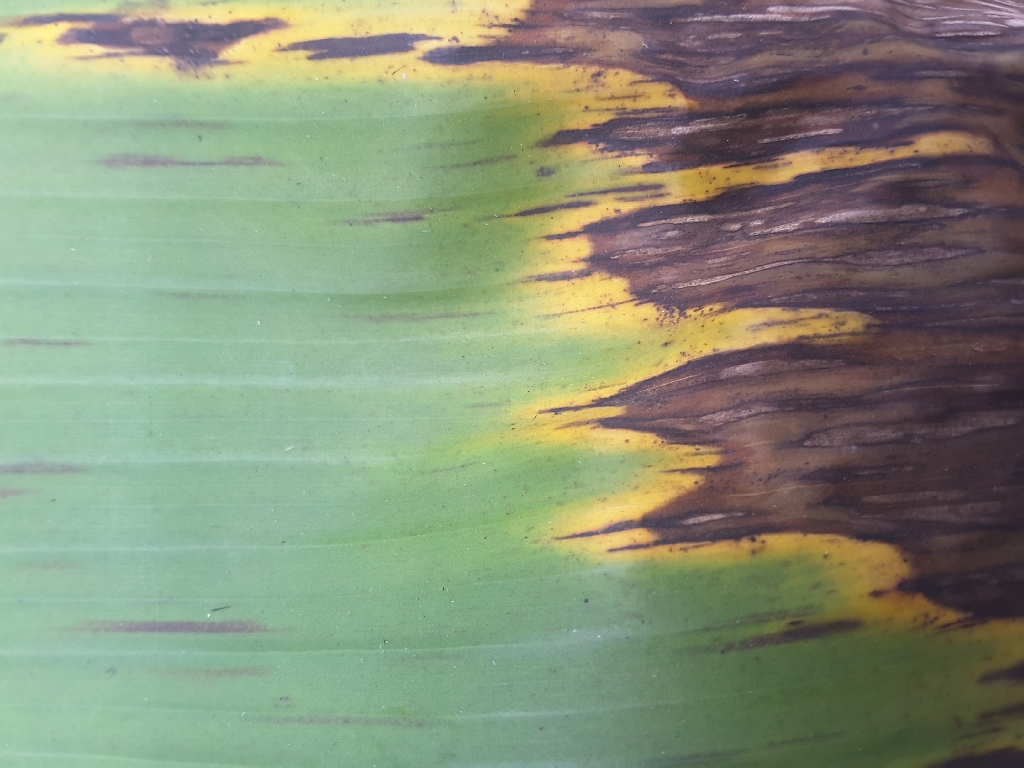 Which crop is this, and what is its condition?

banana, black sigatoka
